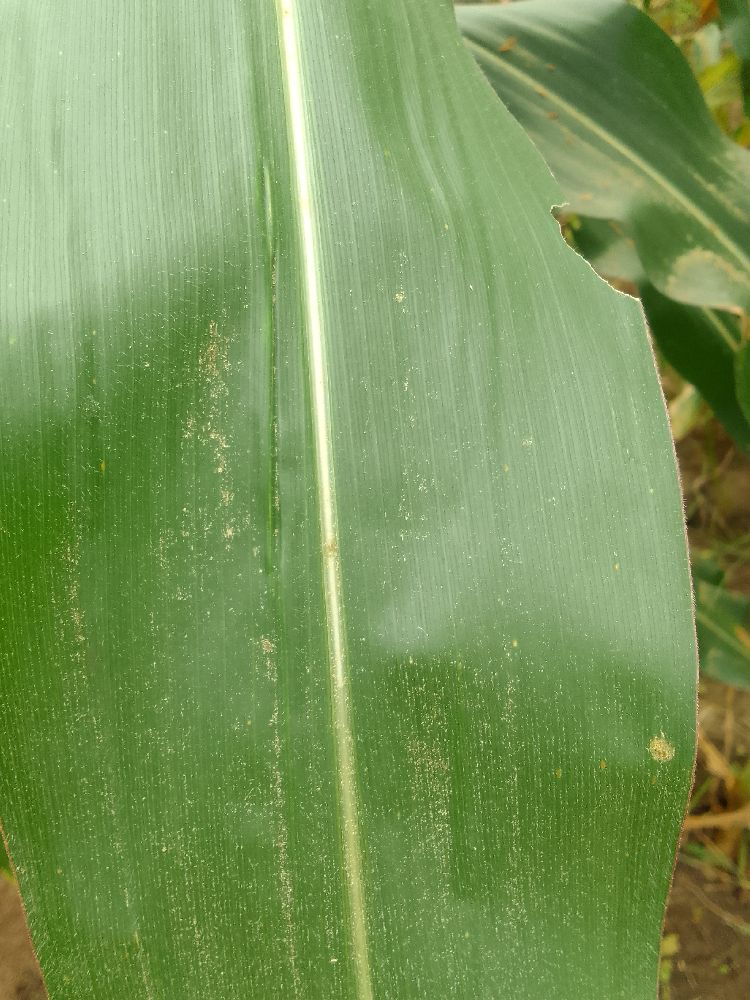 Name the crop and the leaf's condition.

maize, healthy
